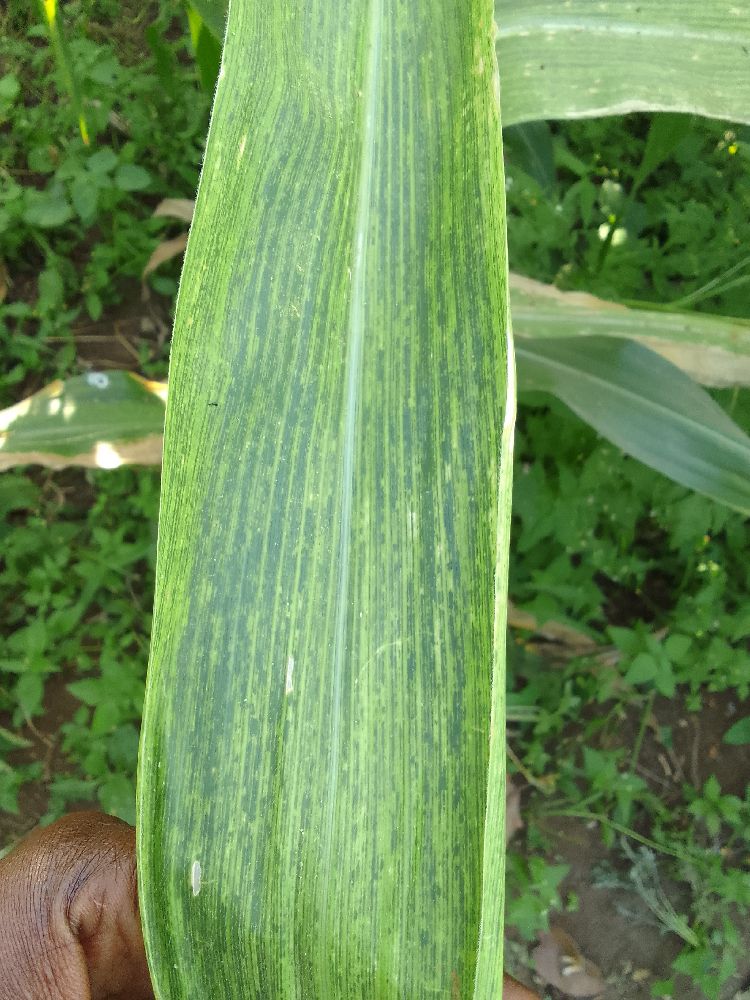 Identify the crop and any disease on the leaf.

maize, maize lethal necrosis
